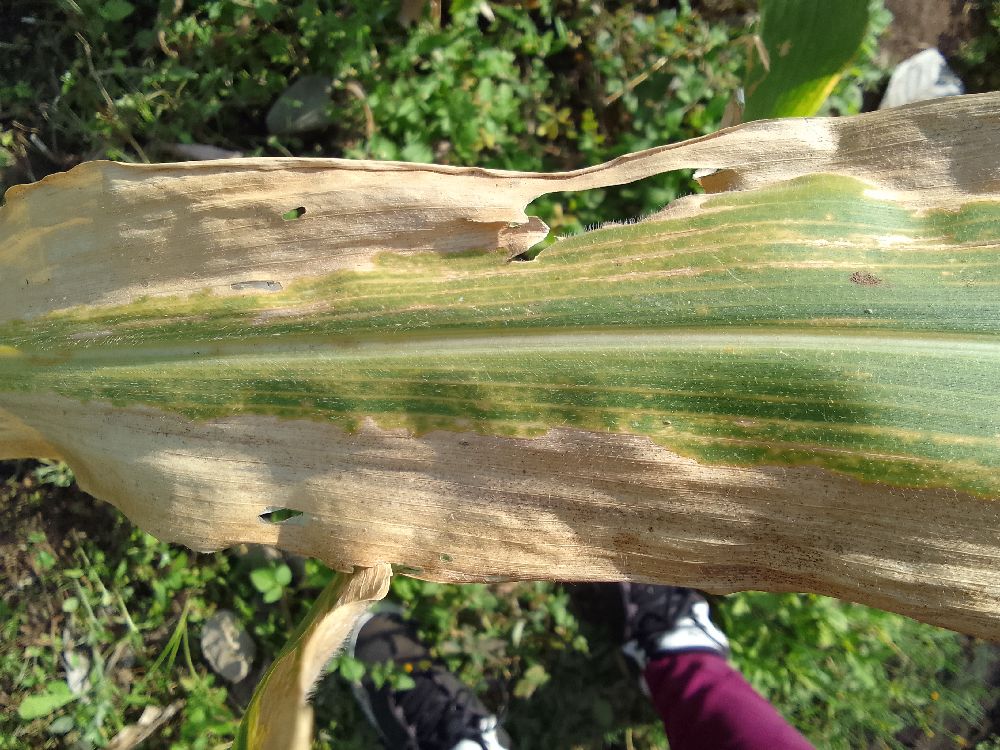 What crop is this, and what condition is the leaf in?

maize, maize lethal necrosis
